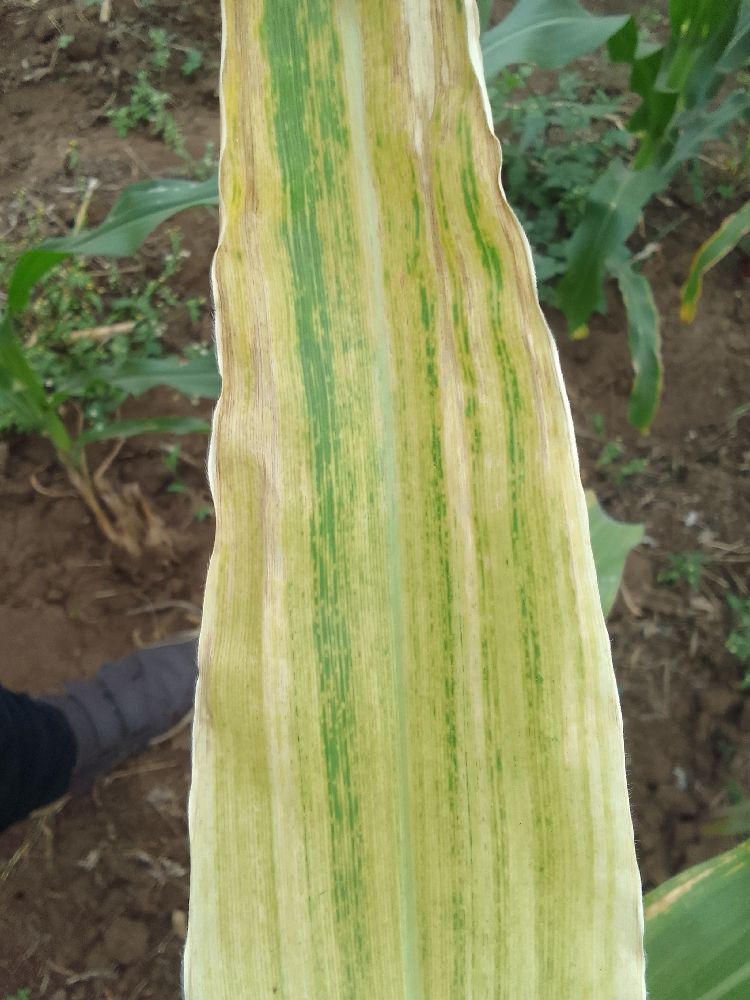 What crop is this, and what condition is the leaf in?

maize, maize lethal necrosis
